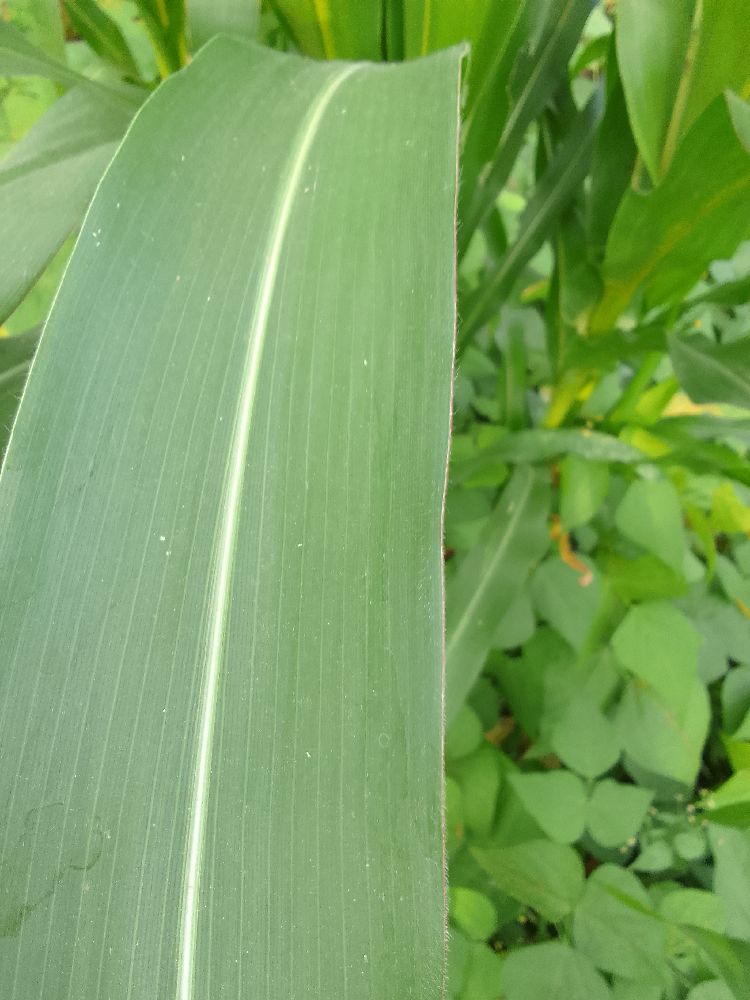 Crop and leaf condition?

maize, healthy
